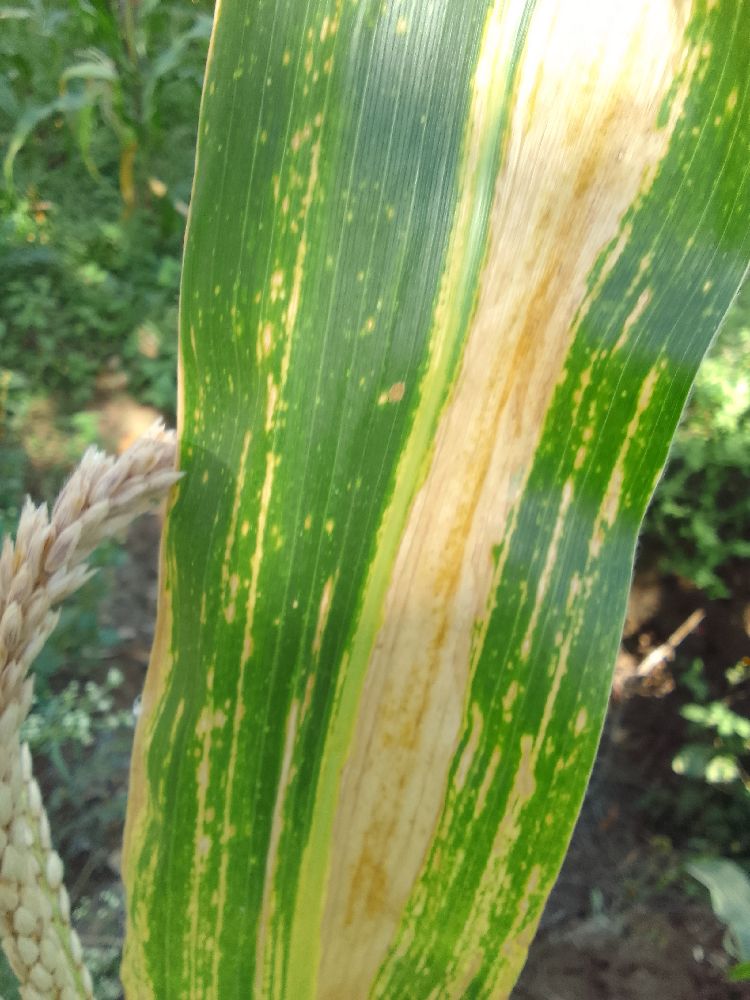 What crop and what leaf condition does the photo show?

maize, maize lethal necrosis
